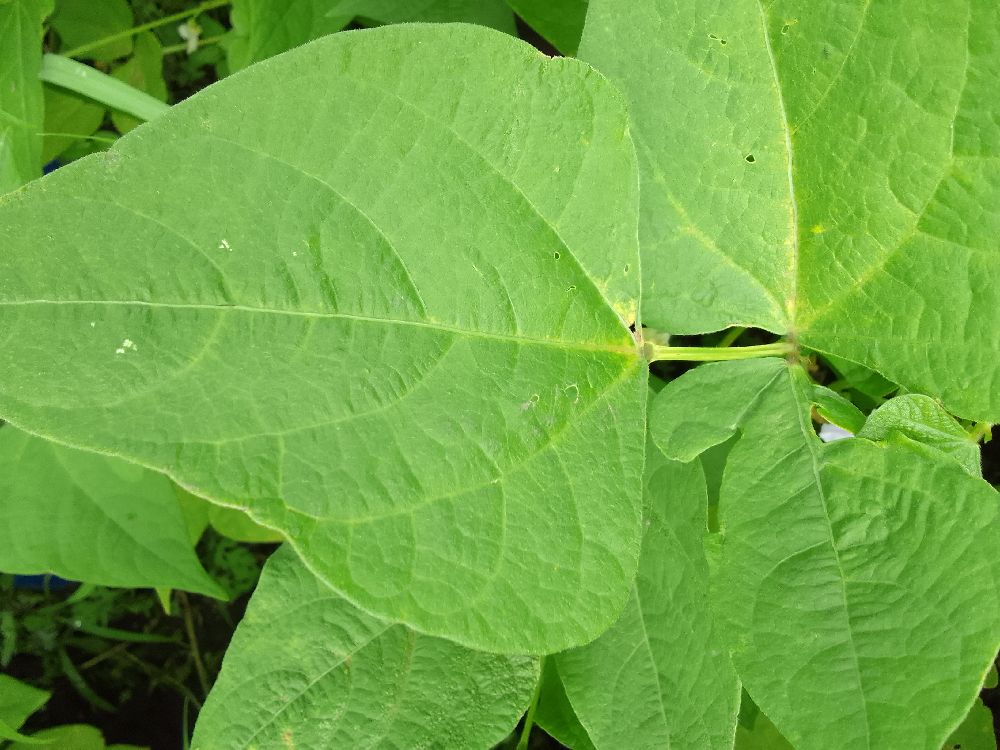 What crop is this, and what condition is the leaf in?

common bean, healthy
